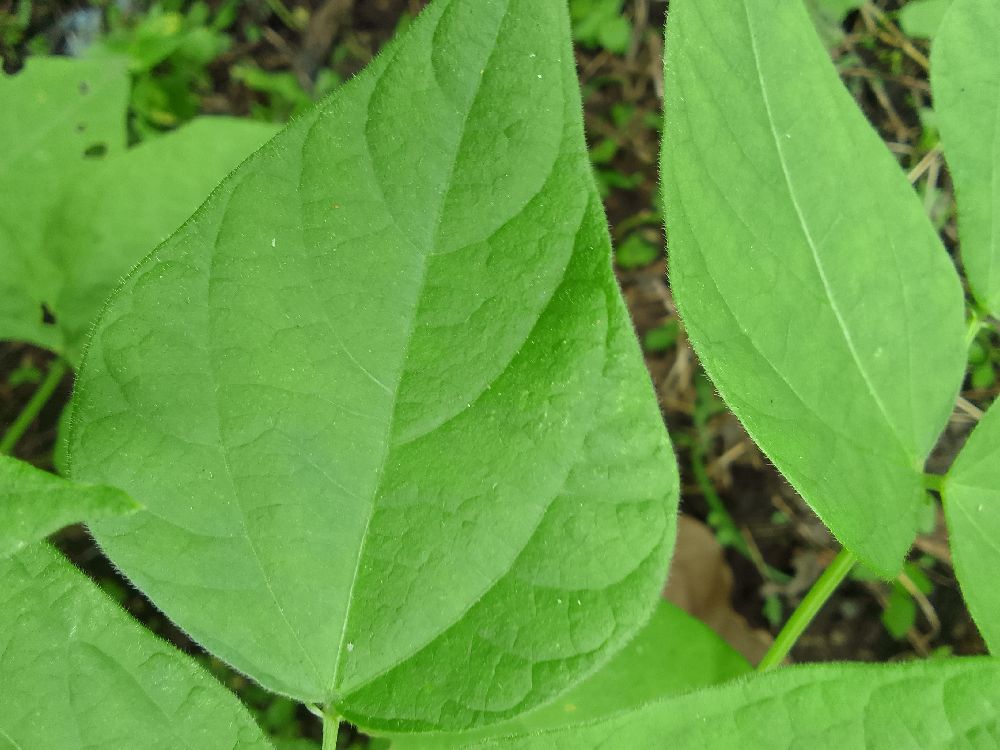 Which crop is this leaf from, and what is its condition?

common bean, healthy
